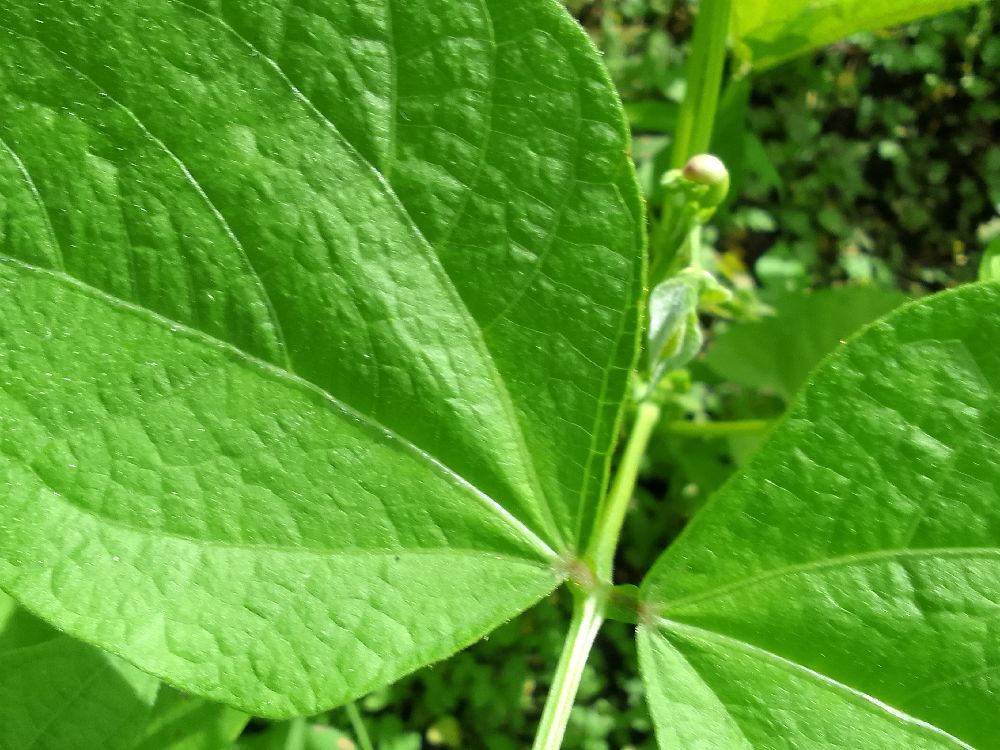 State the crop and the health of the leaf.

common bean, healthy
